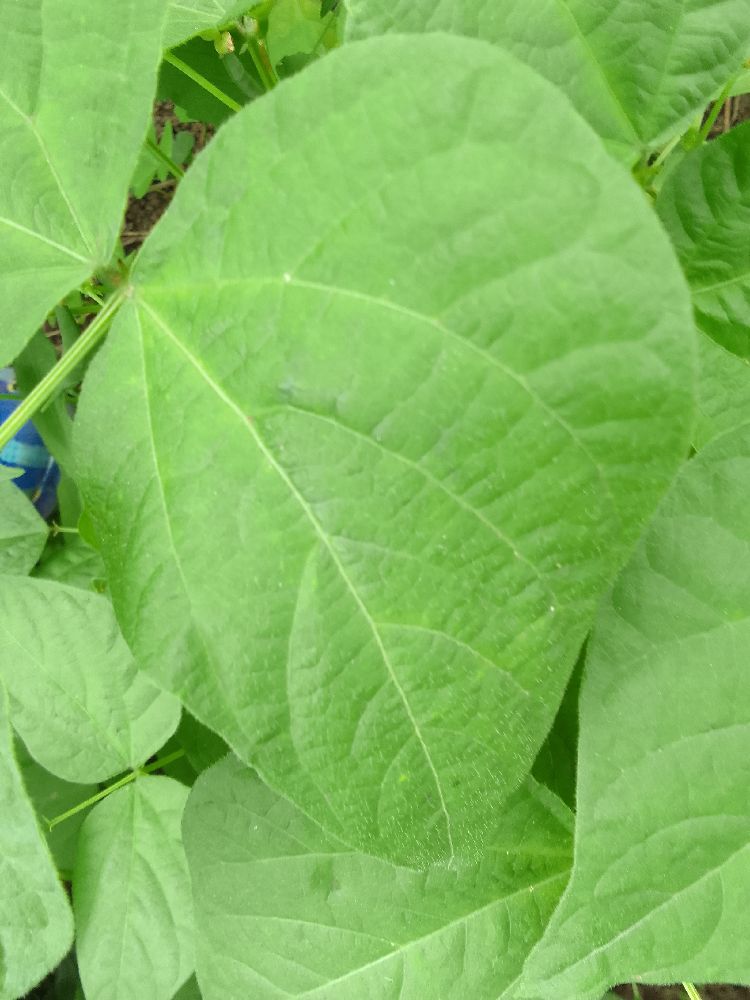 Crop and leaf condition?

common bean, healthy
